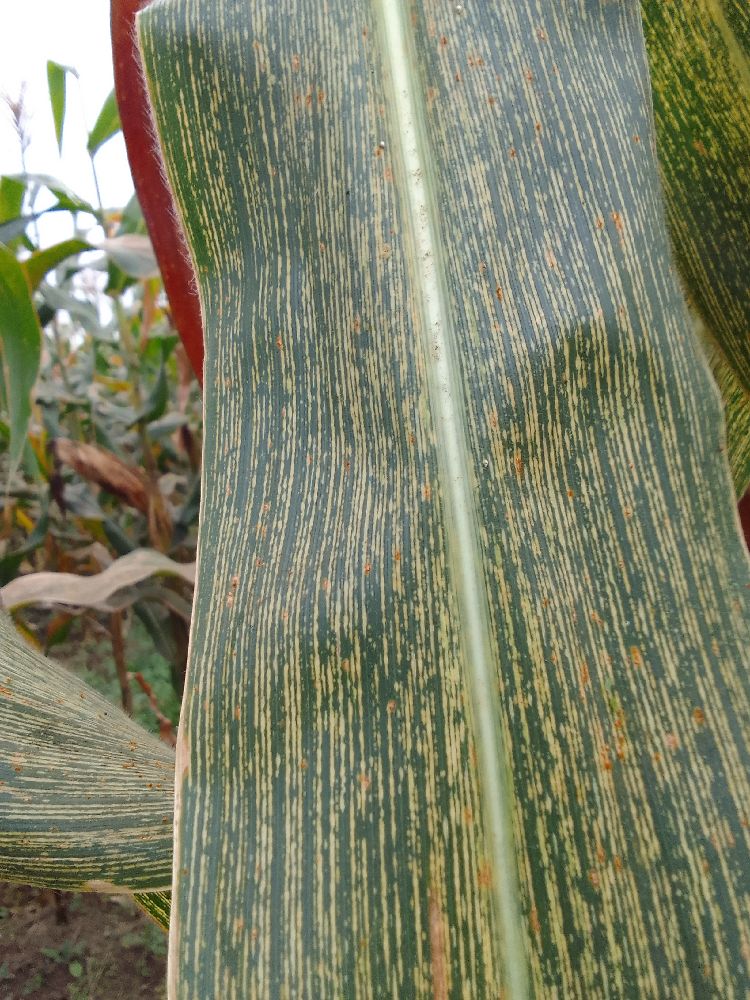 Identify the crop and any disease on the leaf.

maize, maize streak virus
